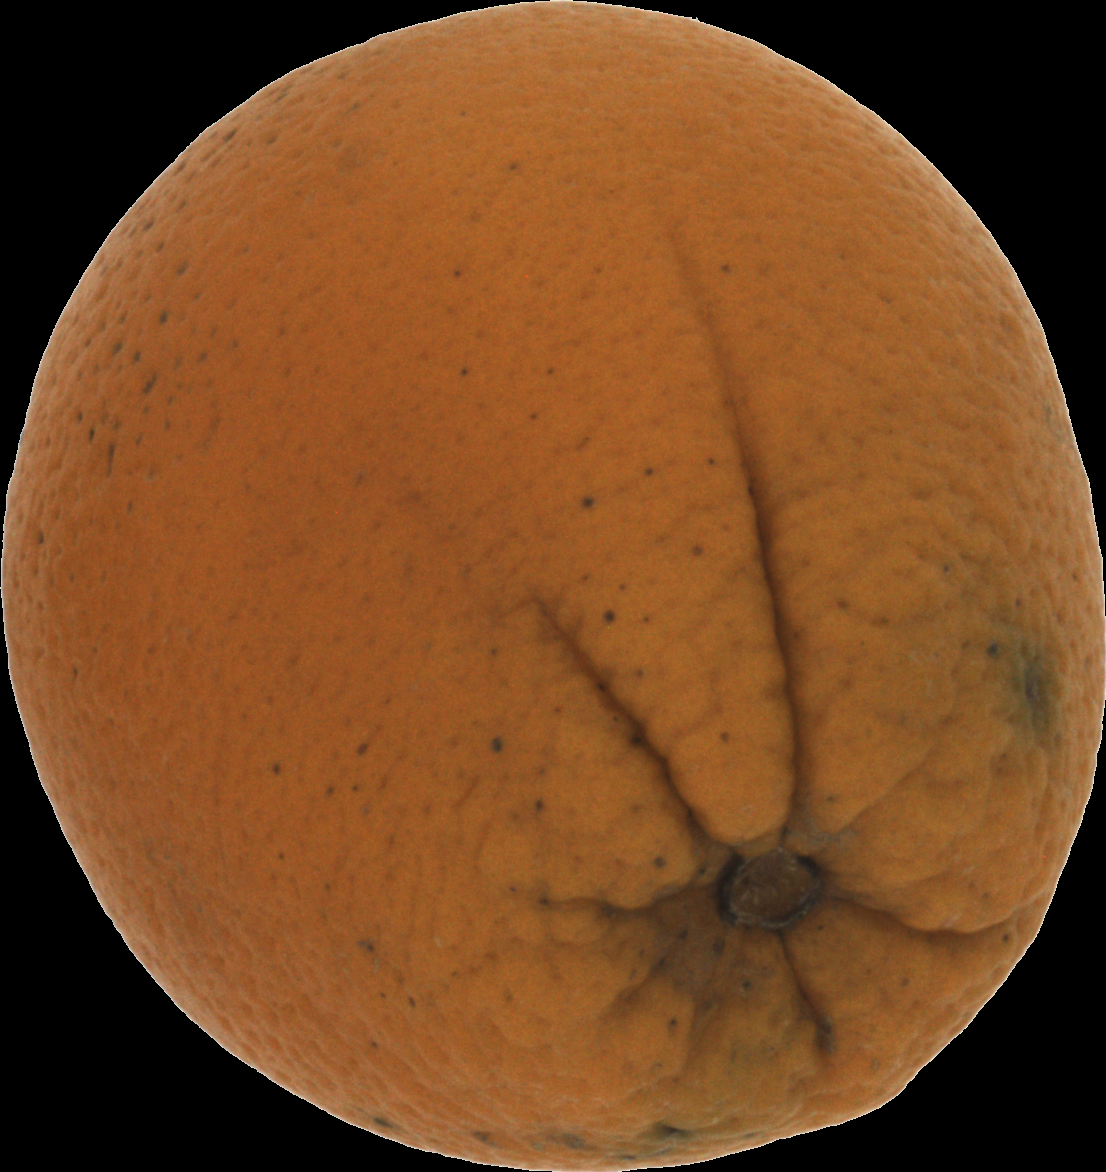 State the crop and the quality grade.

orange, bad
